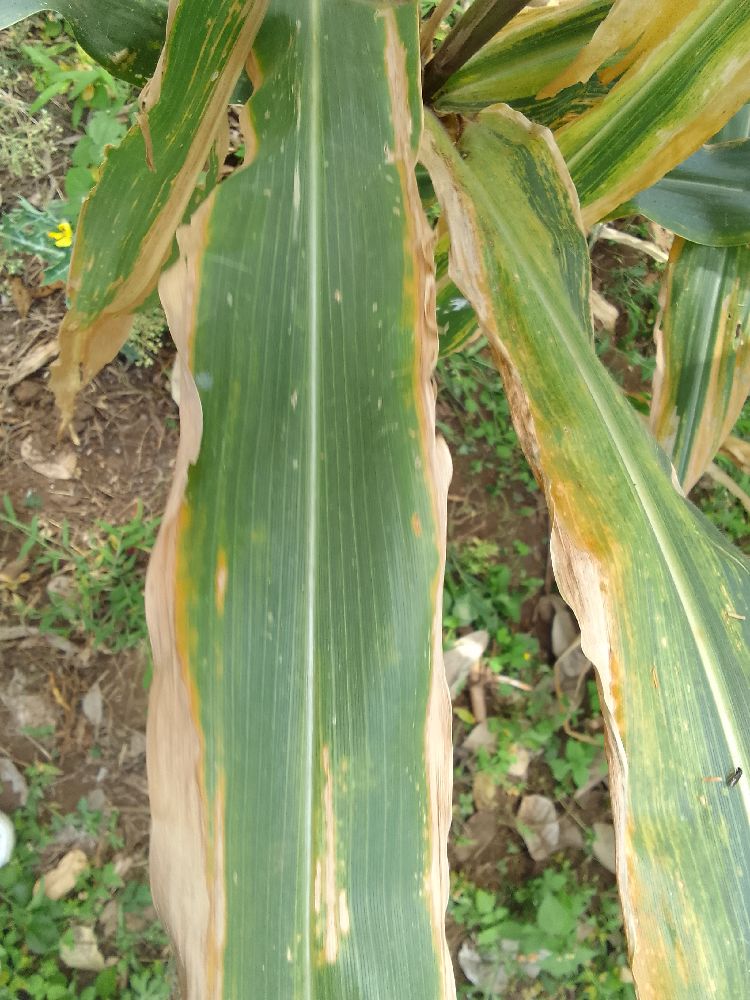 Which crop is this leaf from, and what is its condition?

maize, maize lethal necrosis
